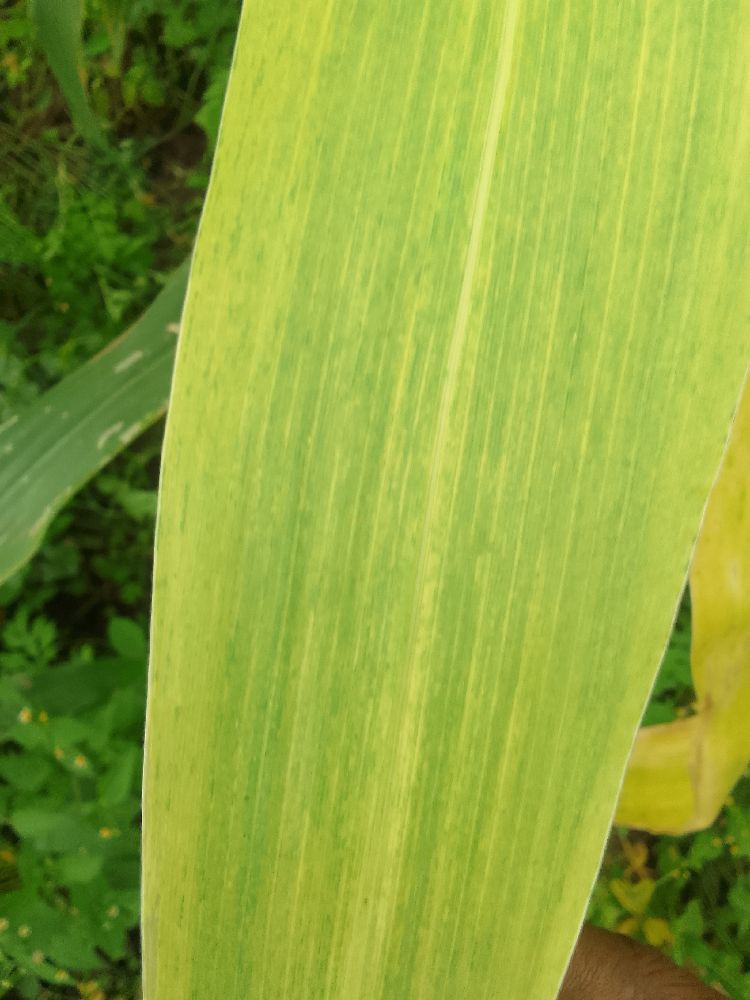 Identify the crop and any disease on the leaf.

maize, maize lethal necrosis
